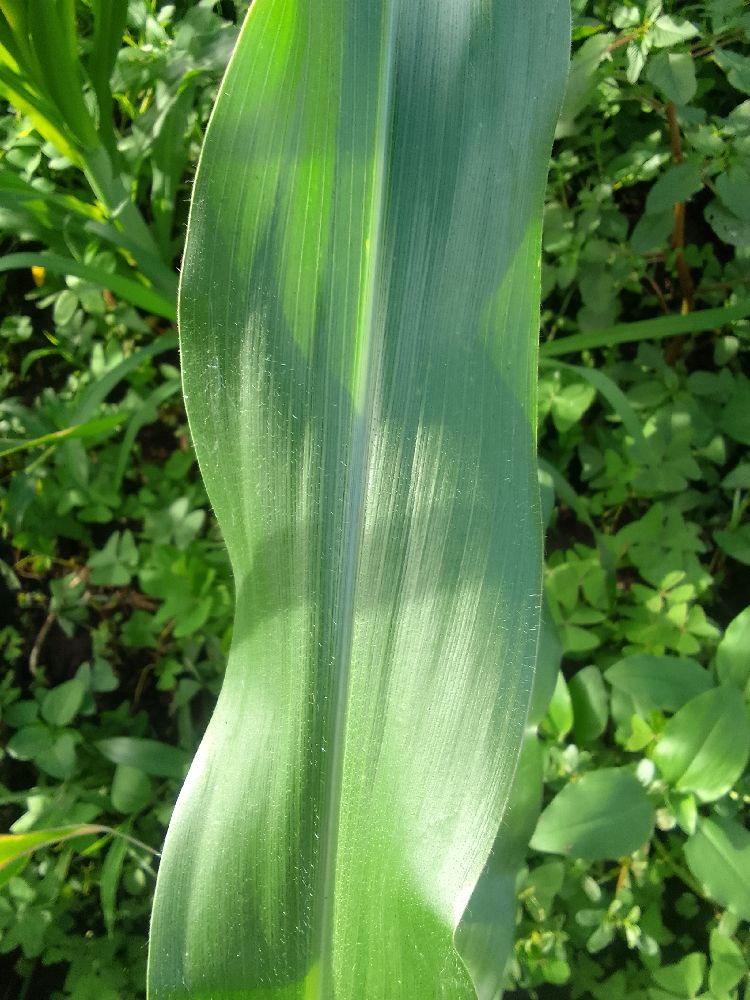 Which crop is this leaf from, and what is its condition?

maize, healthy
